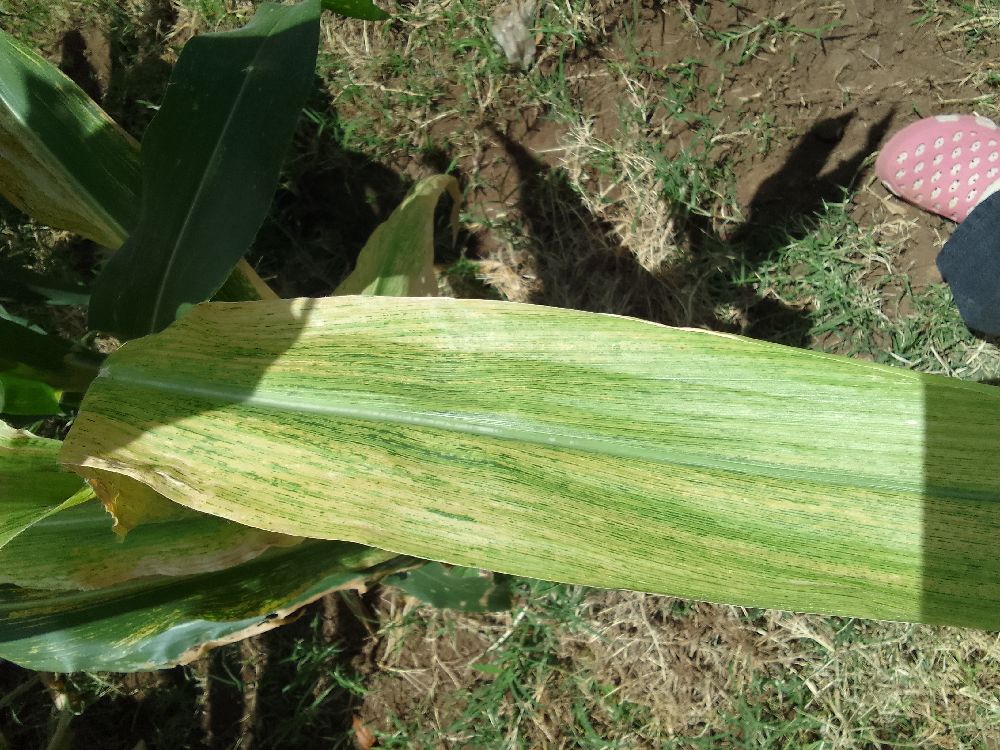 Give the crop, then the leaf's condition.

maize, maize lethal necrosis
